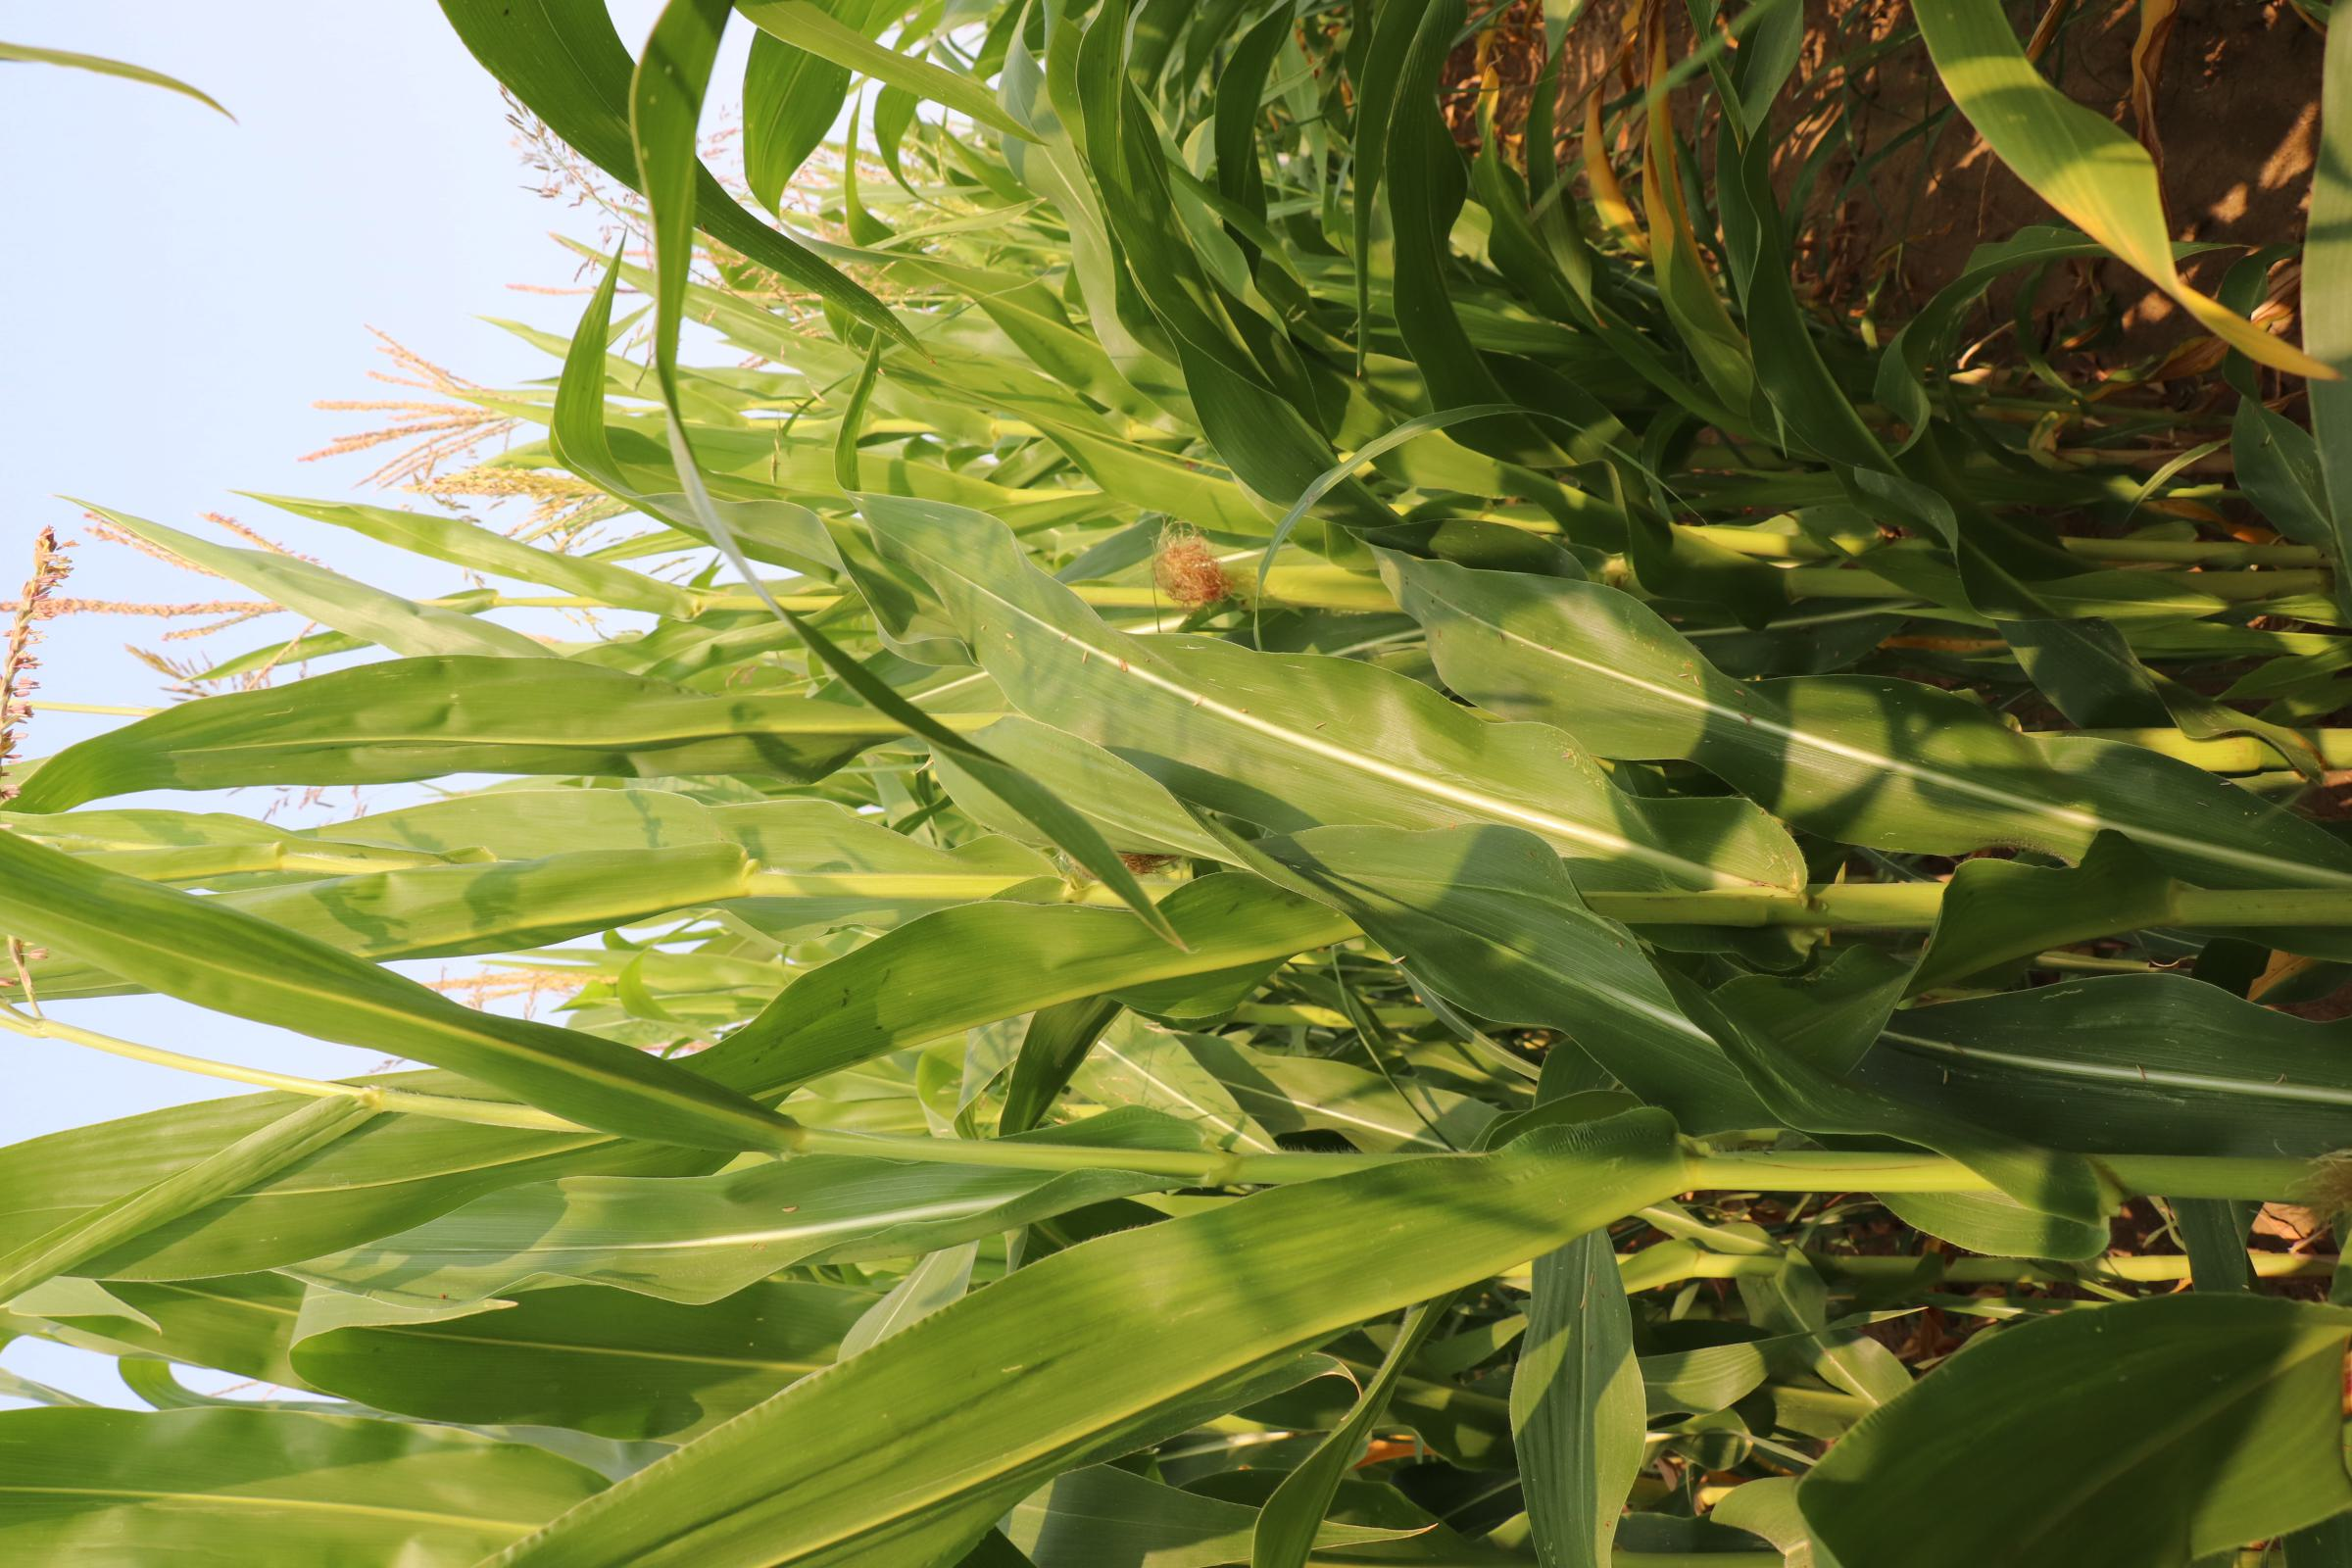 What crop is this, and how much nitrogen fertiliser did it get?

maize, no added nitrogen
